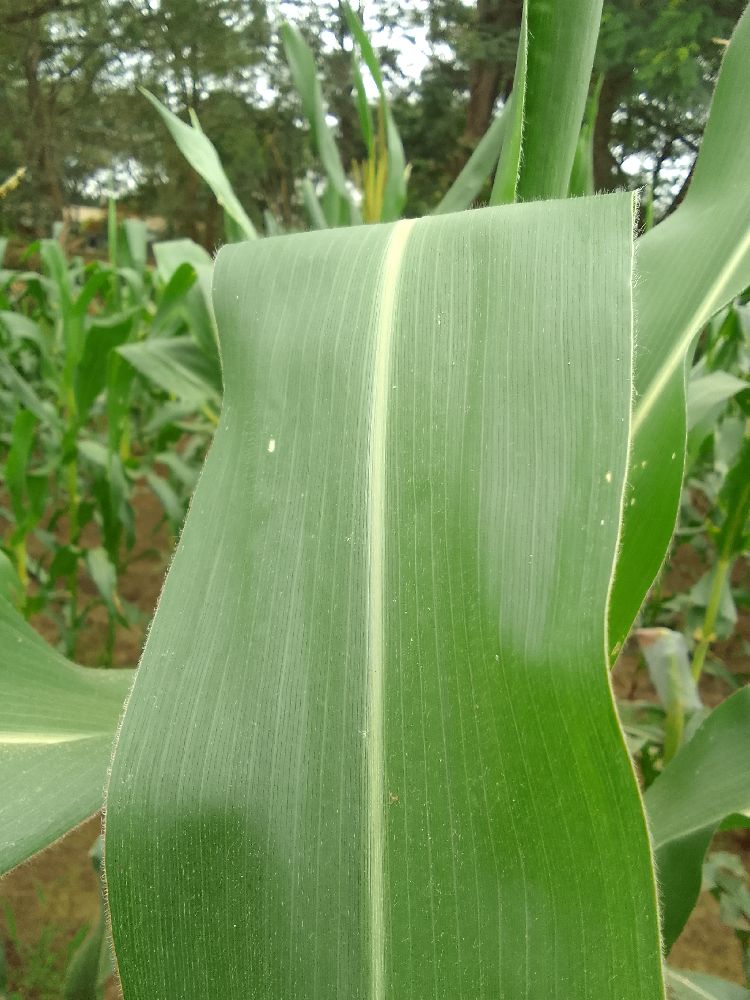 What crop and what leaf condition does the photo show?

maize, healthy
